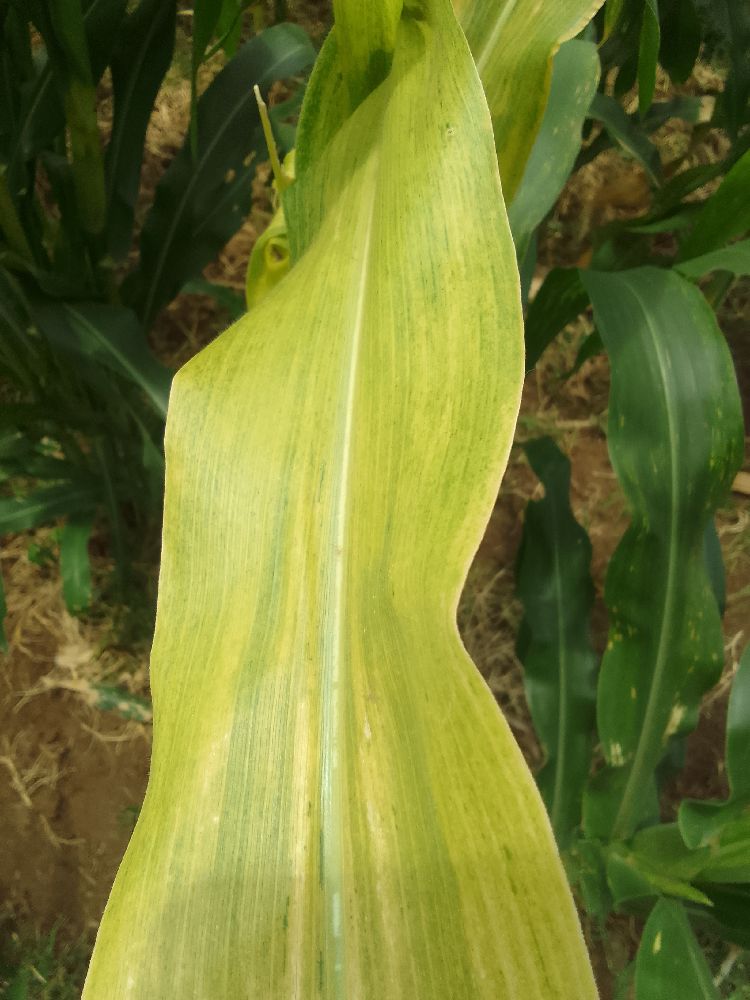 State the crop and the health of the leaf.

maize, maize lethal necrosis
